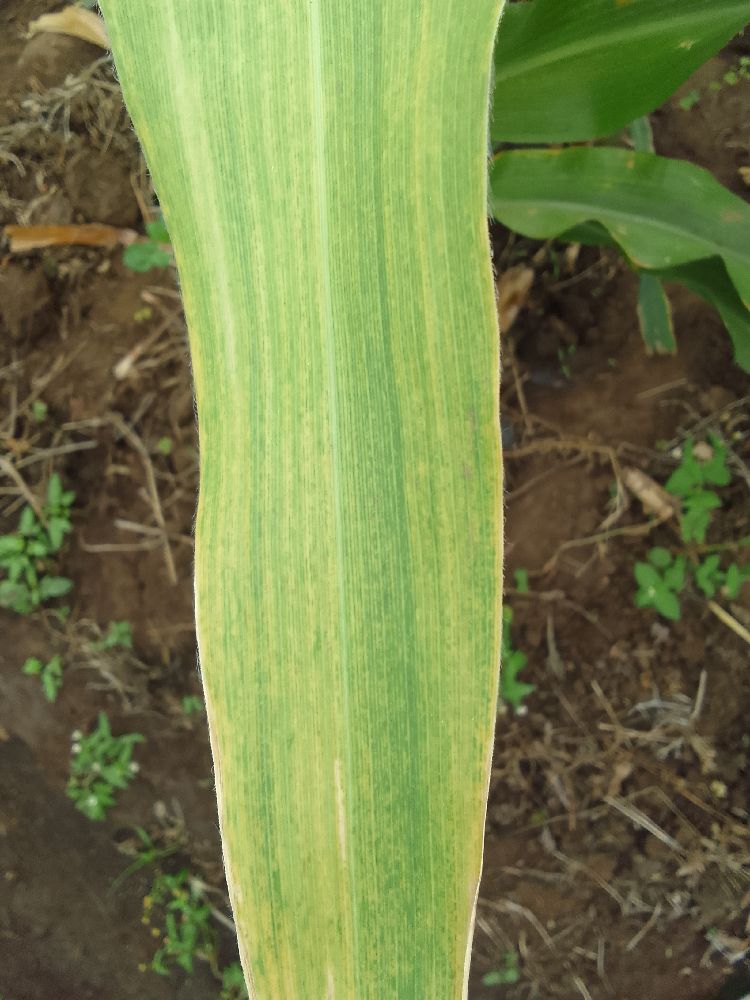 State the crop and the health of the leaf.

maize, maize lethal necrosis
